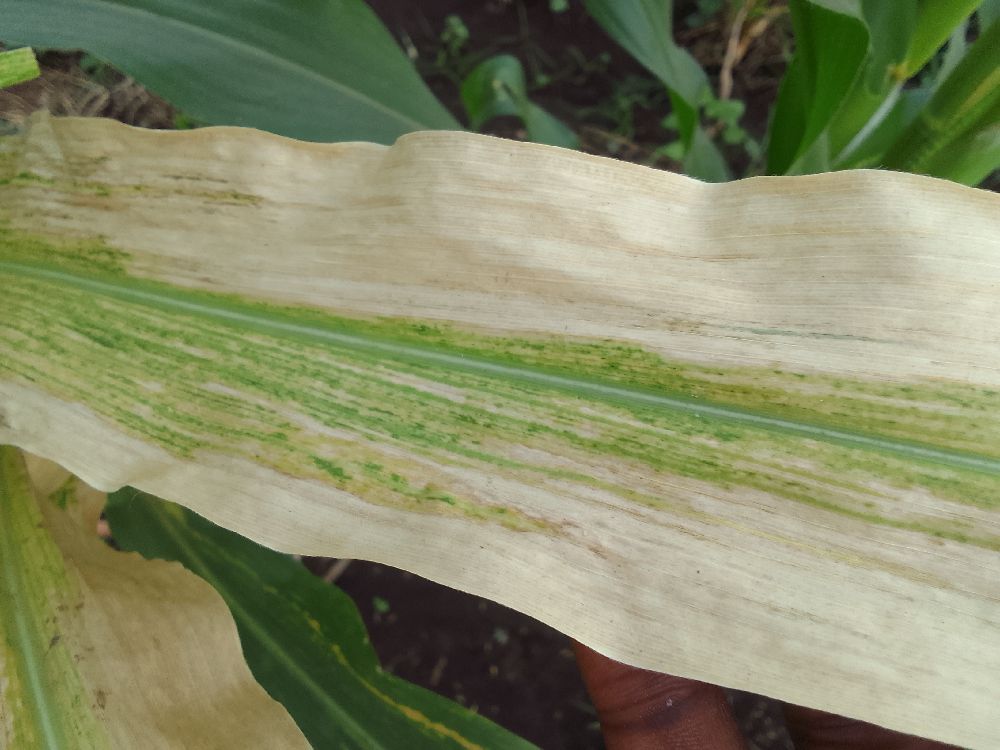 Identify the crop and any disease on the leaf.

maize, maize lethal necrosis
